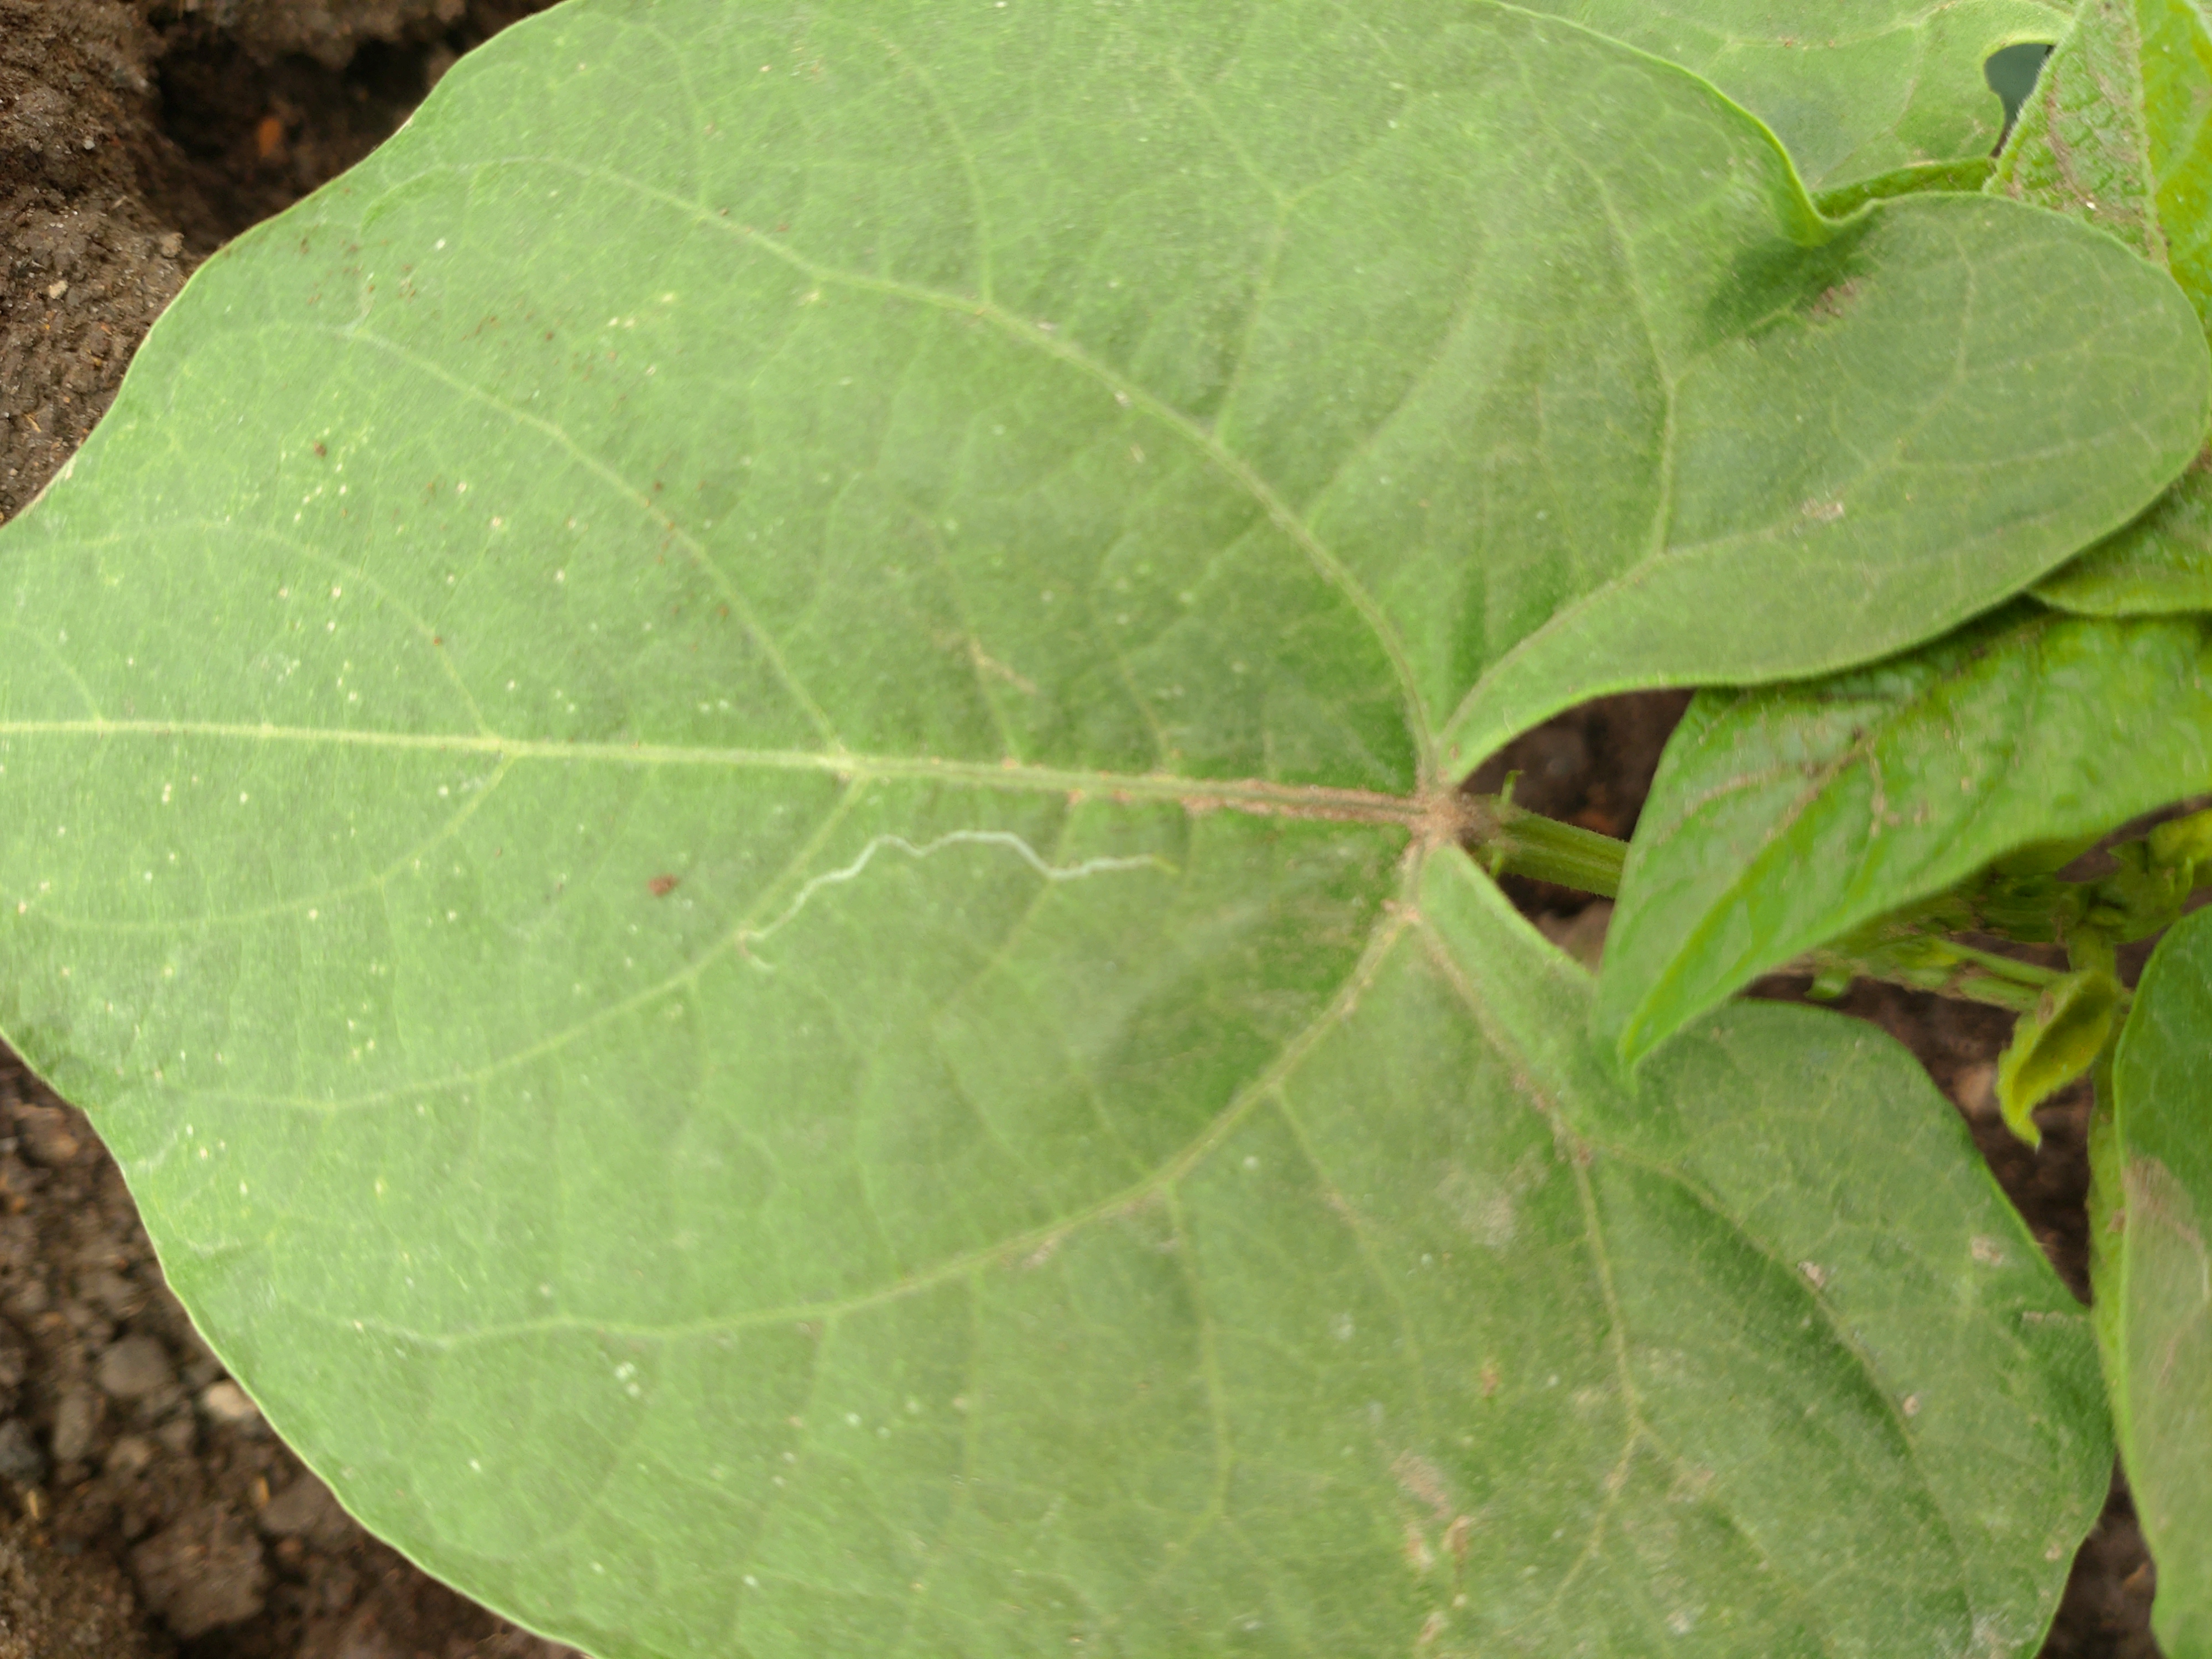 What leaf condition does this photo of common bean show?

healthy
